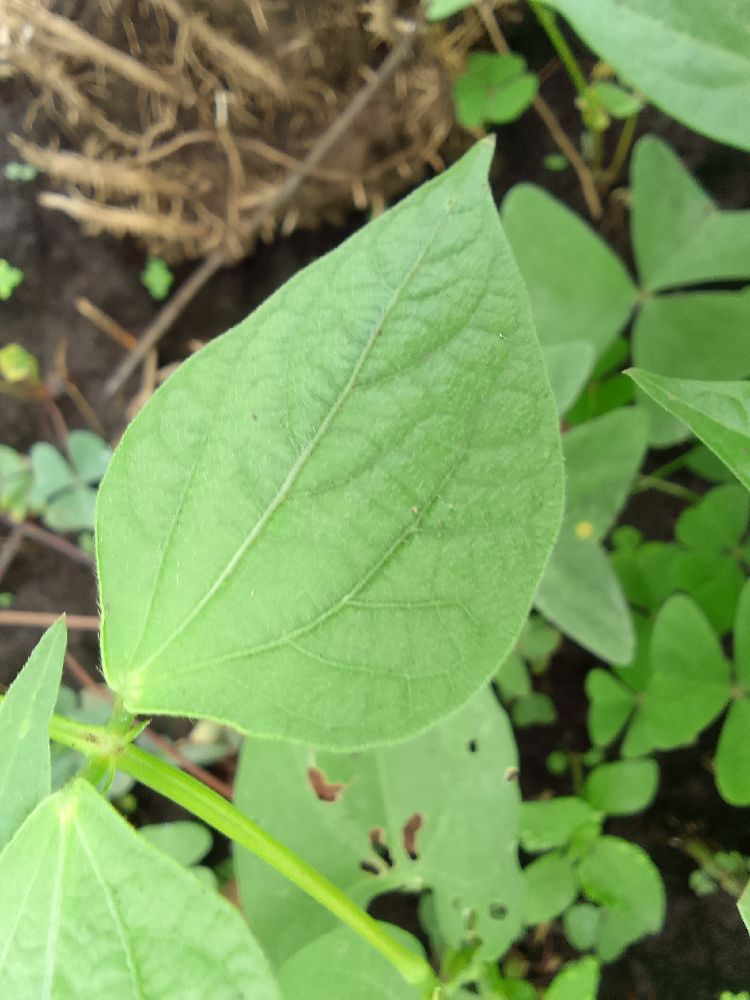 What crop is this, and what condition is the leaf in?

maize, healthy
